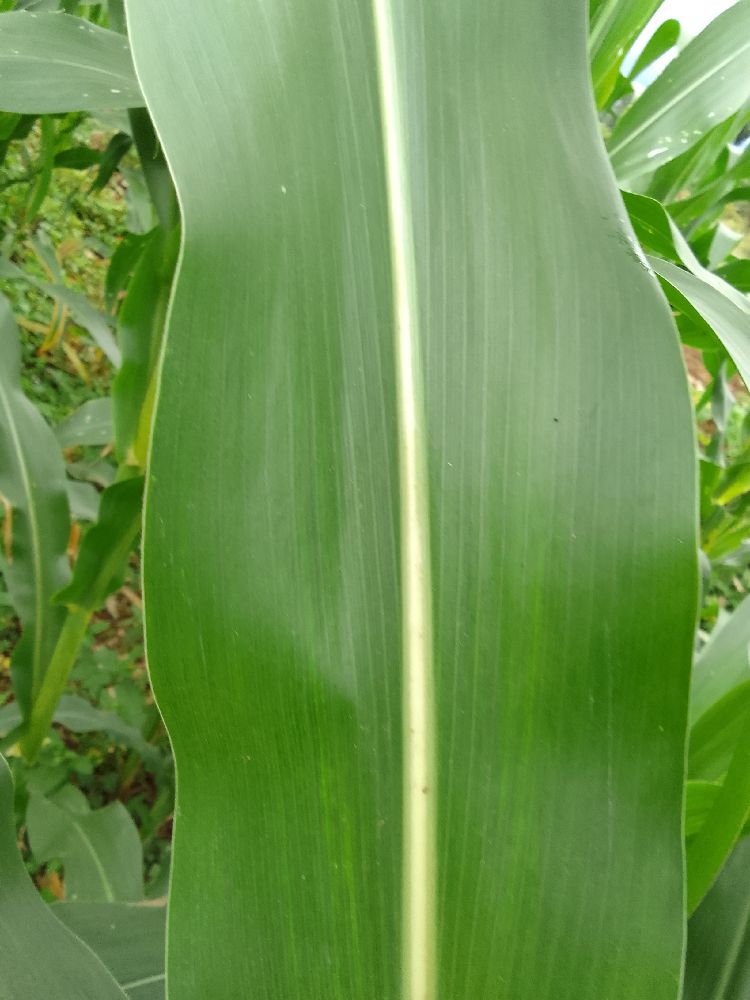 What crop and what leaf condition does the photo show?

maize, healthy
